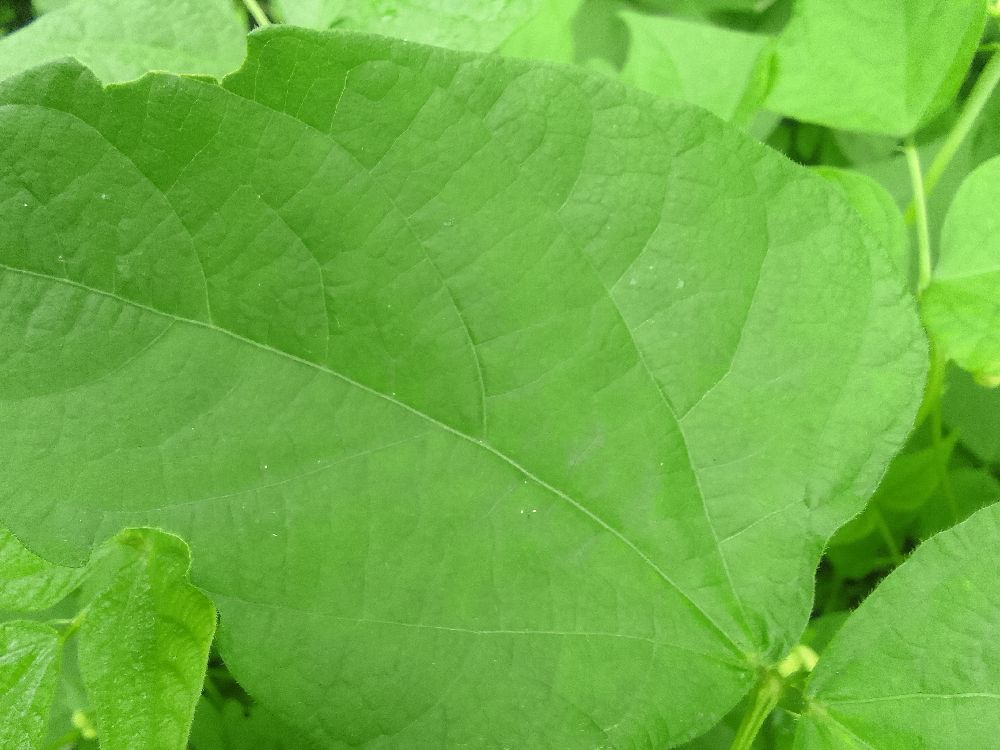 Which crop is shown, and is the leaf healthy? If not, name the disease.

common bean, healthy
